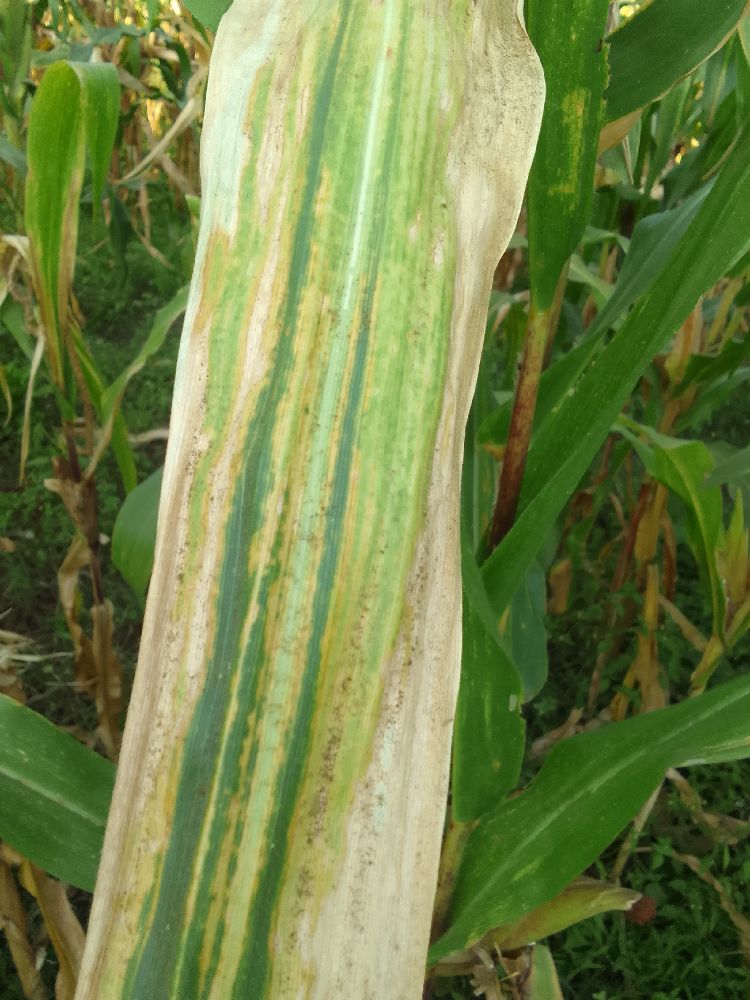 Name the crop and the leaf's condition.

maize, maize lethal necrosis
